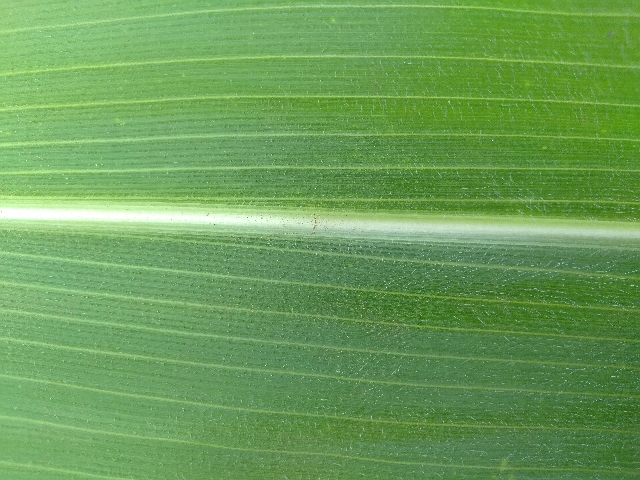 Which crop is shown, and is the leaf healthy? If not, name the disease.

maize, healthy
